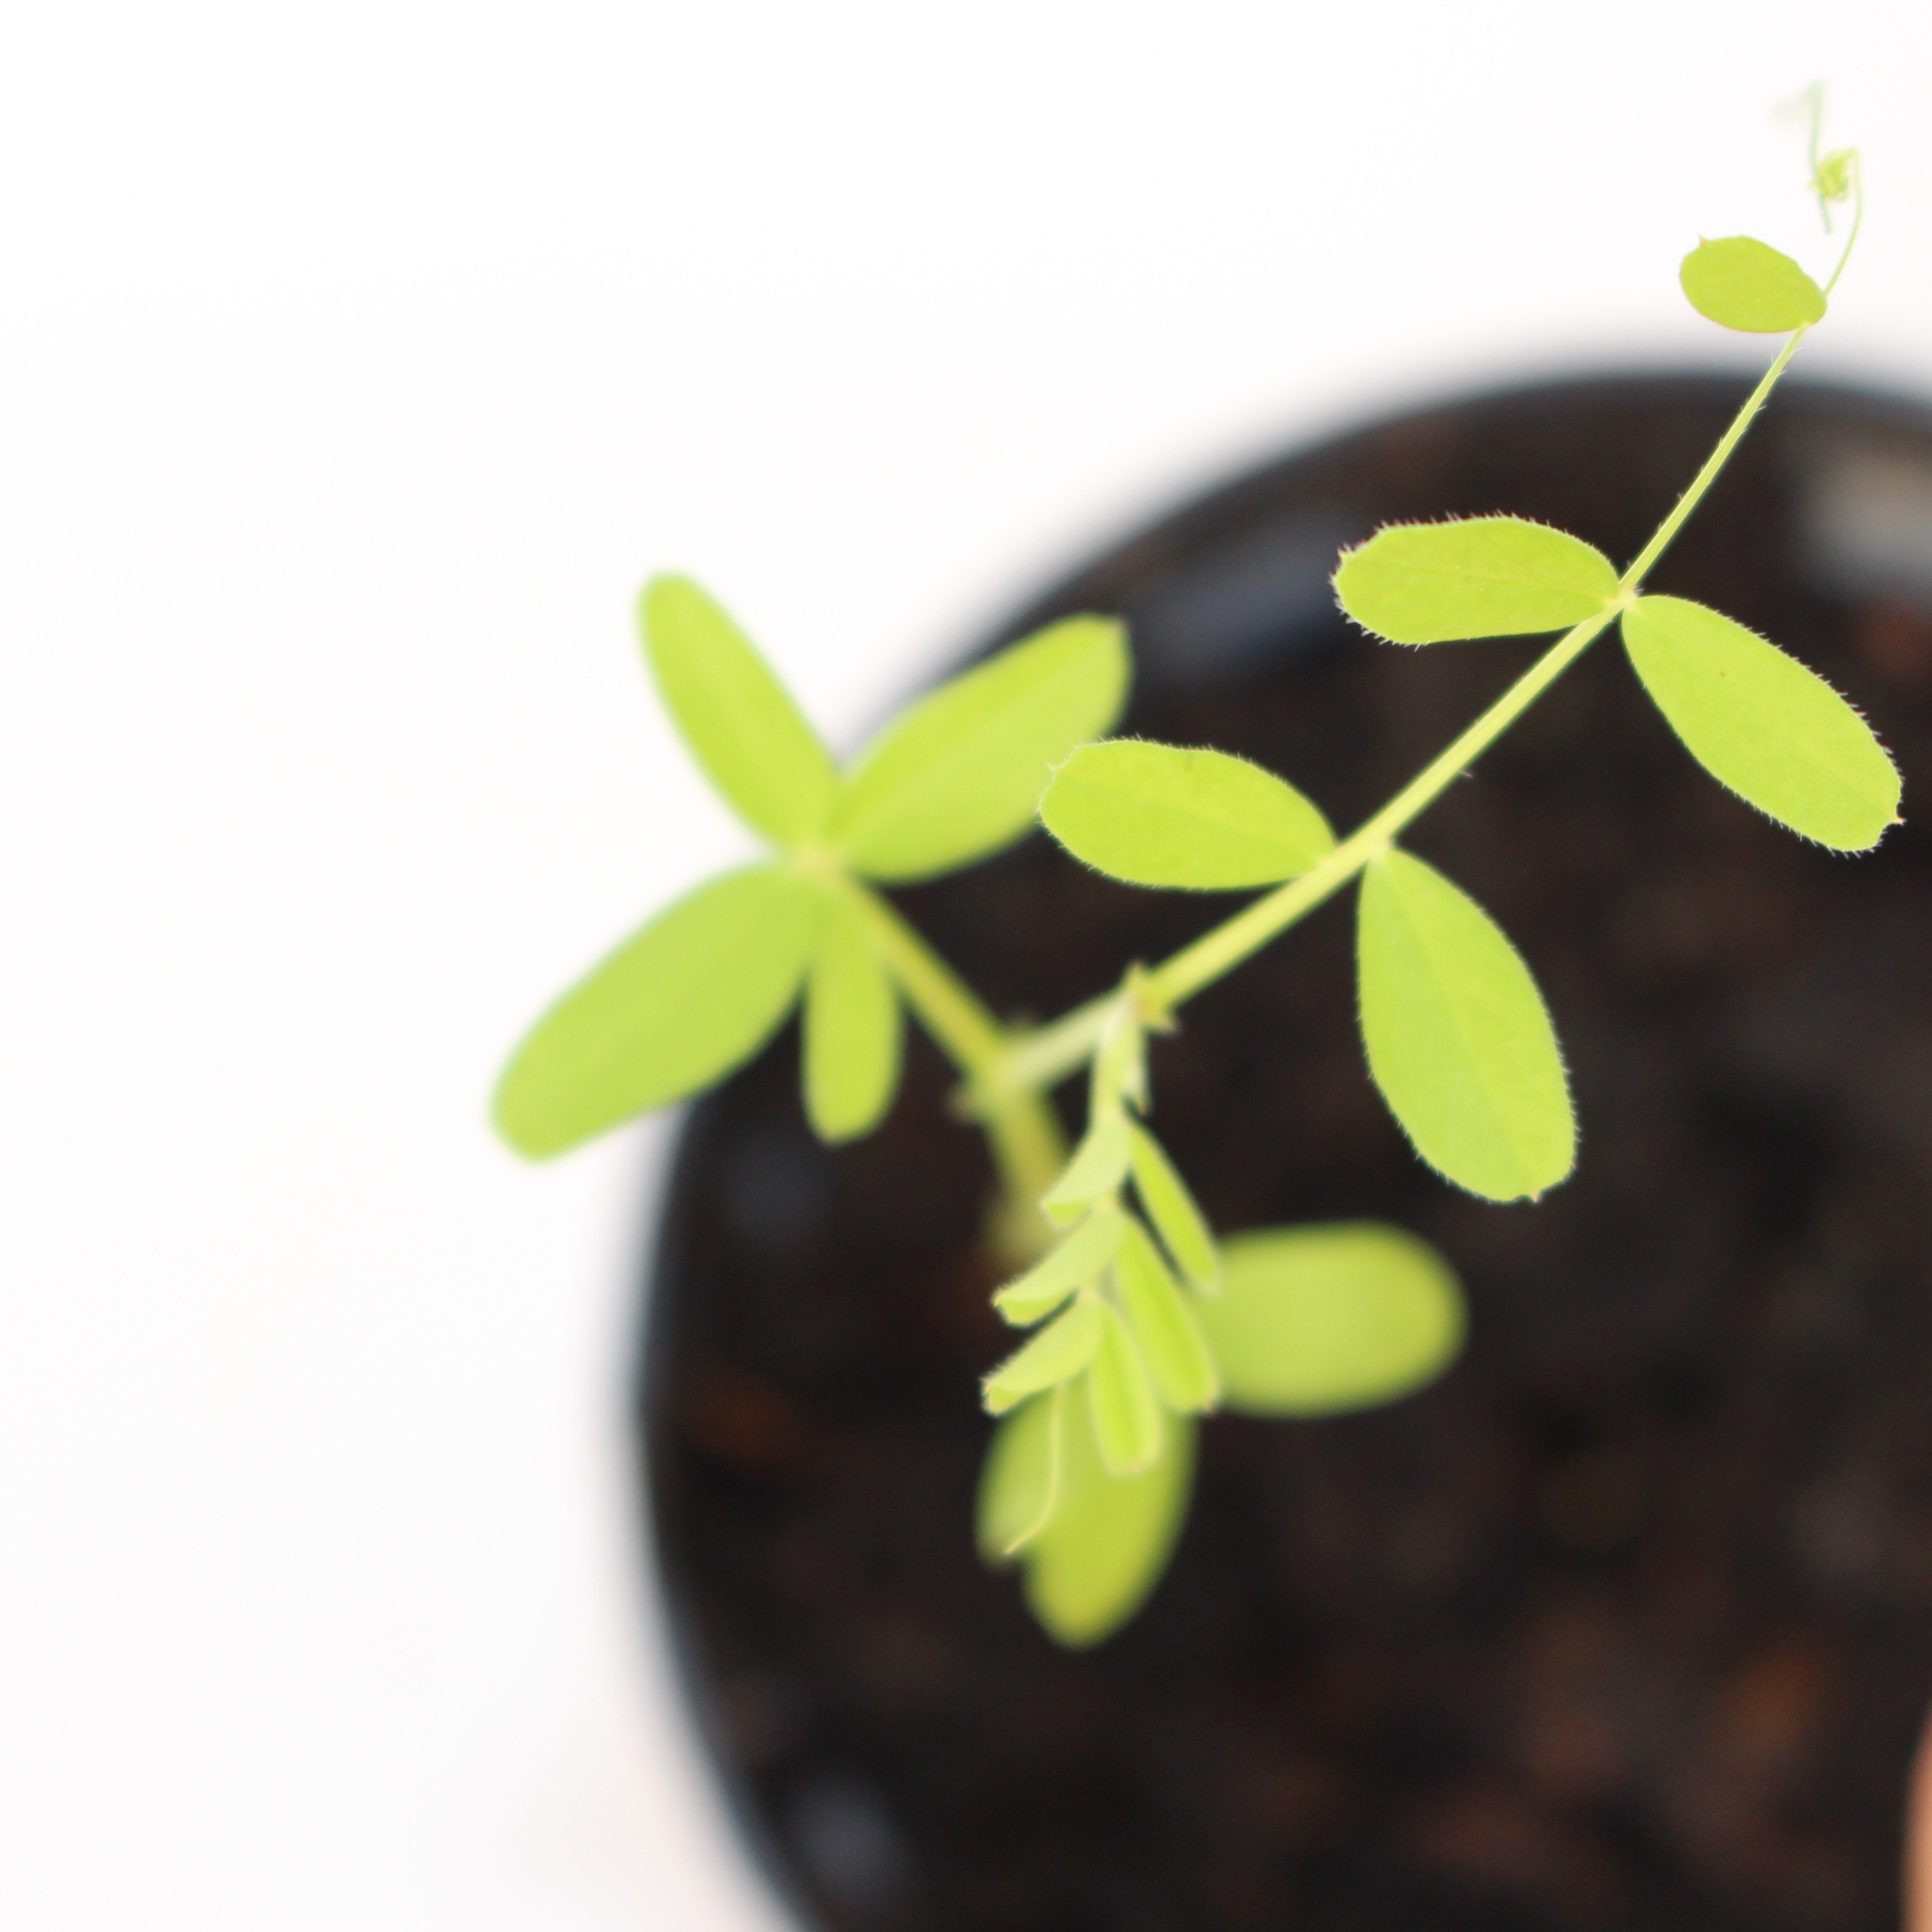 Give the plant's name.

Vicia sativa
